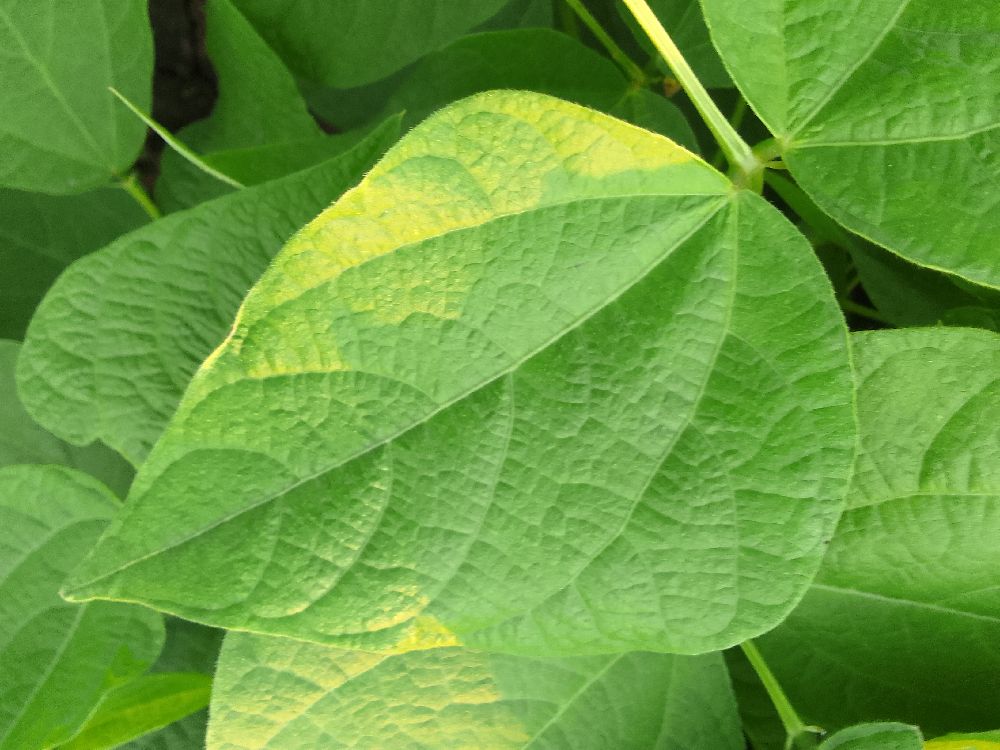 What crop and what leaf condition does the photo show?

common bean, healthy
